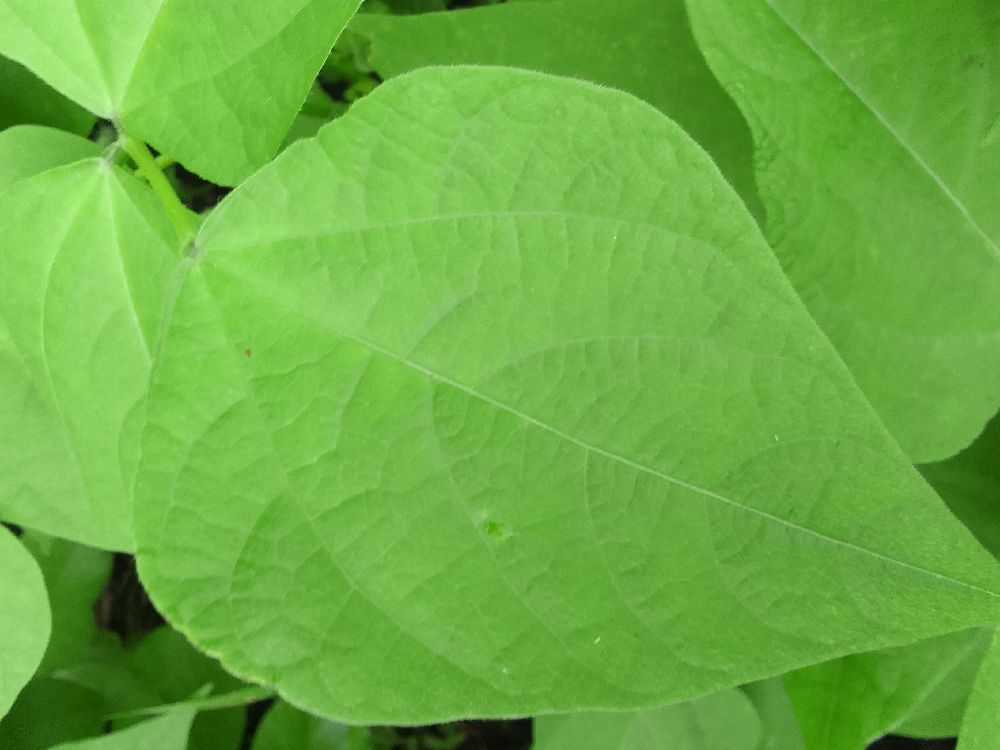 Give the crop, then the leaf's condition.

common bean, healthy
